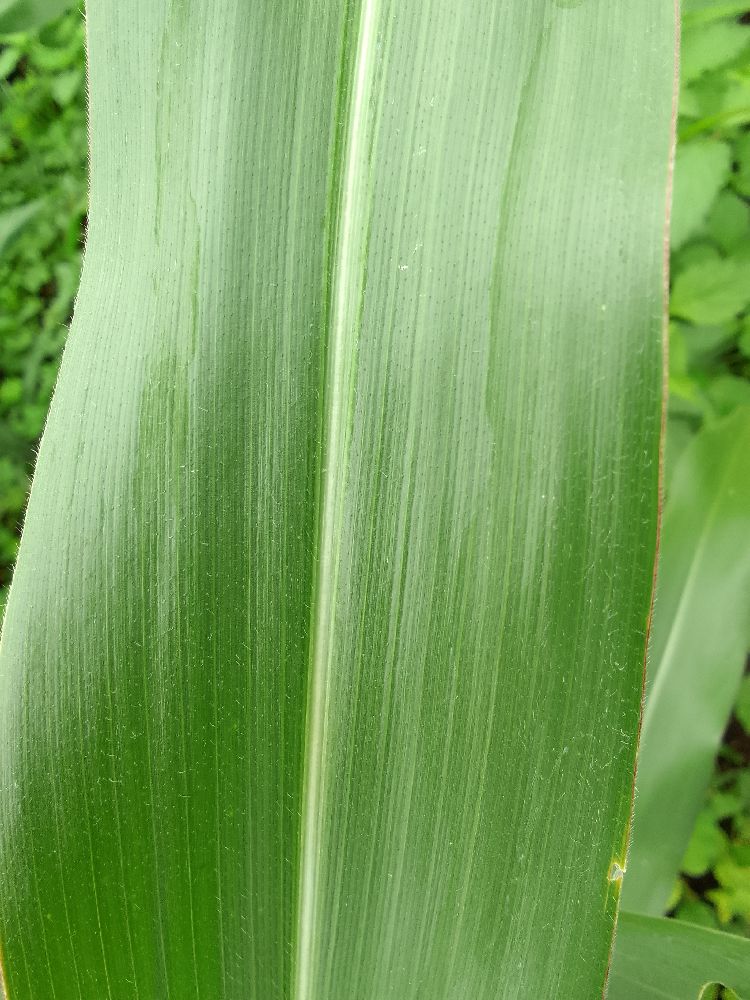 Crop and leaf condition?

maize, healthy
